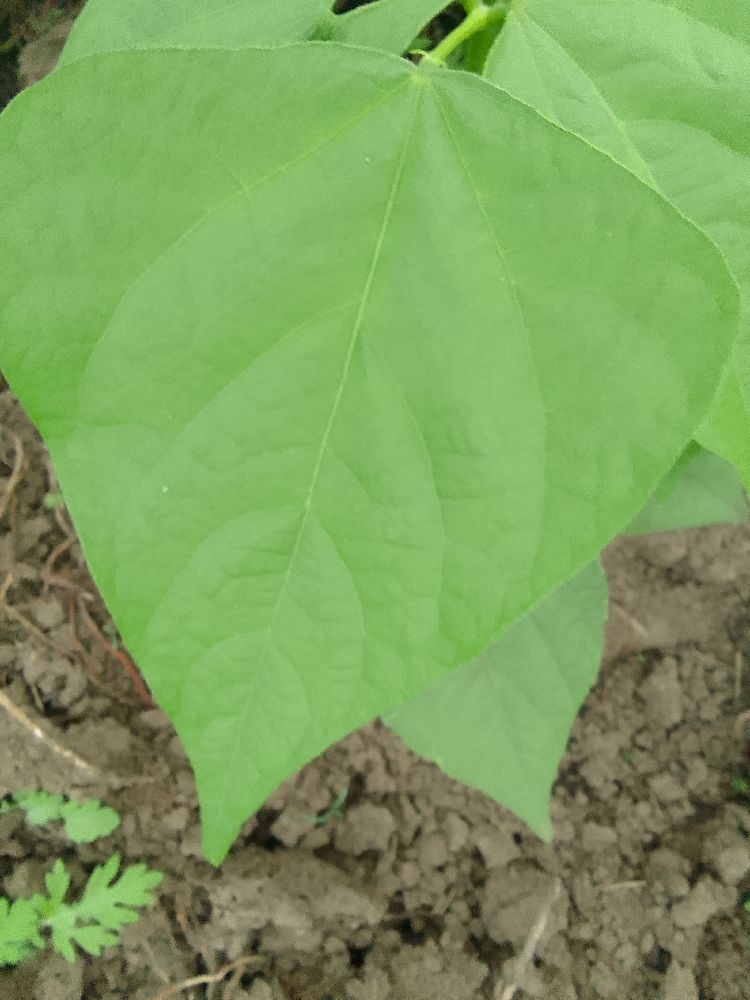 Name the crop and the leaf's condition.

common bean, healthy
